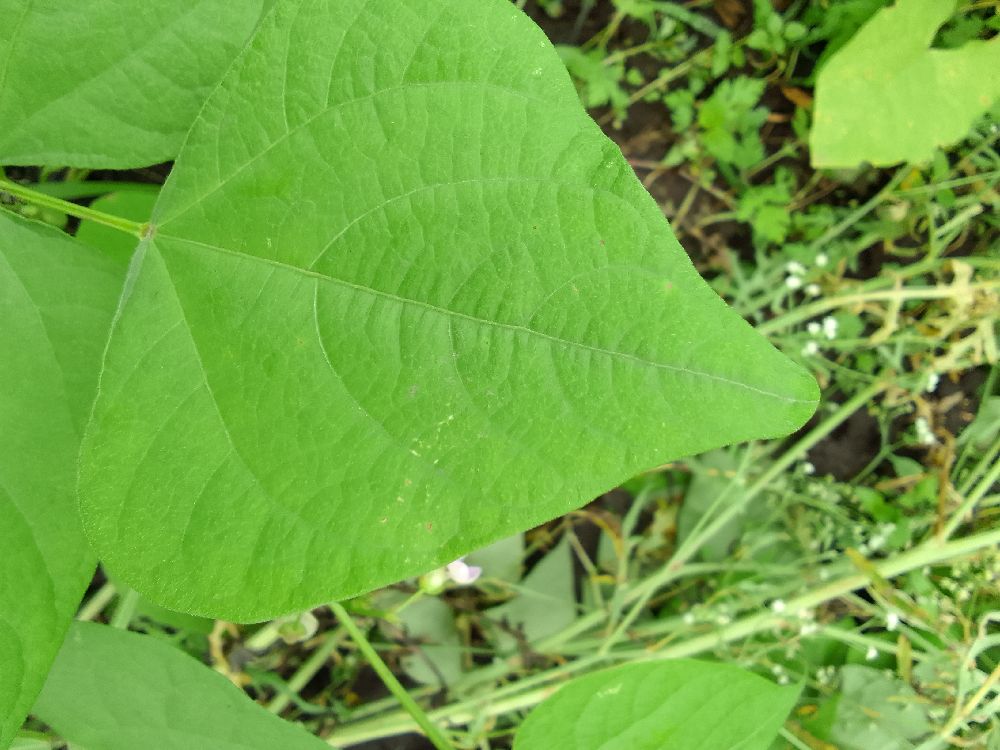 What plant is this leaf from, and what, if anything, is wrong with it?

common bean, healthy
